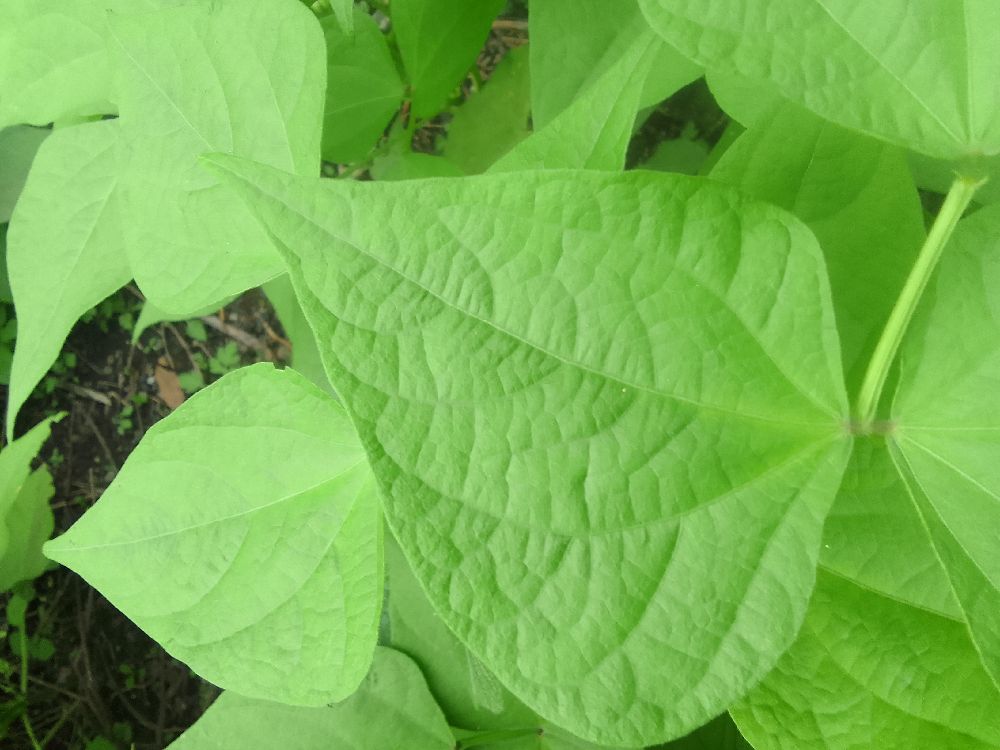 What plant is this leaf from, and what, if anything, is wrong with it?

common bean, healthy
